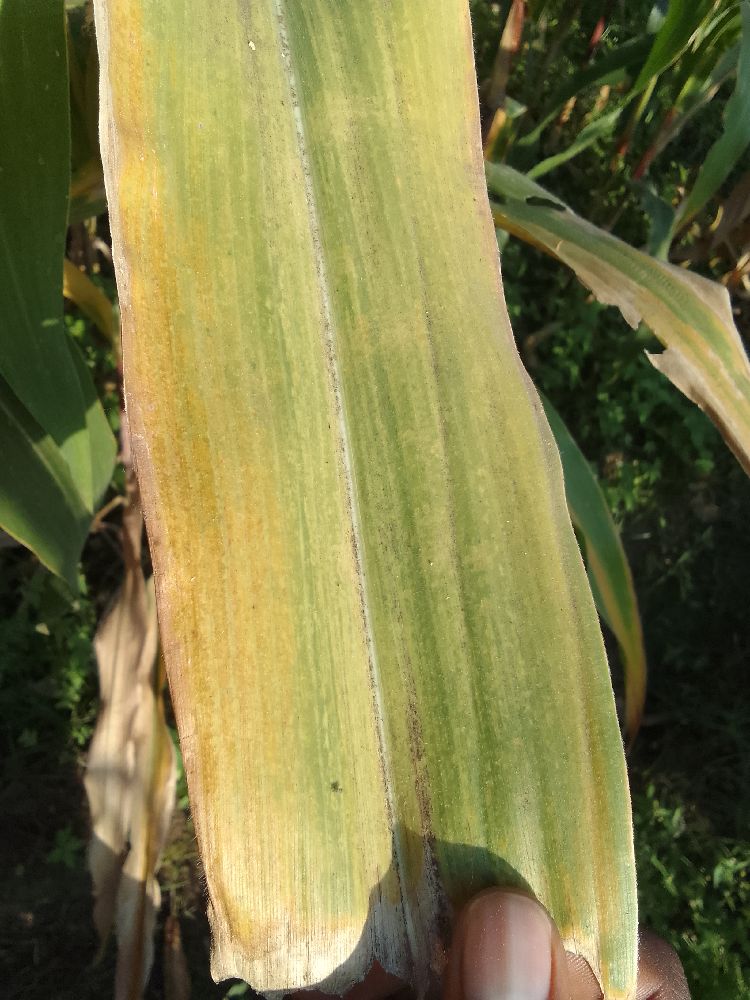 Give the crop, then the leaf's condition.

maize, maize lethal necrosis
